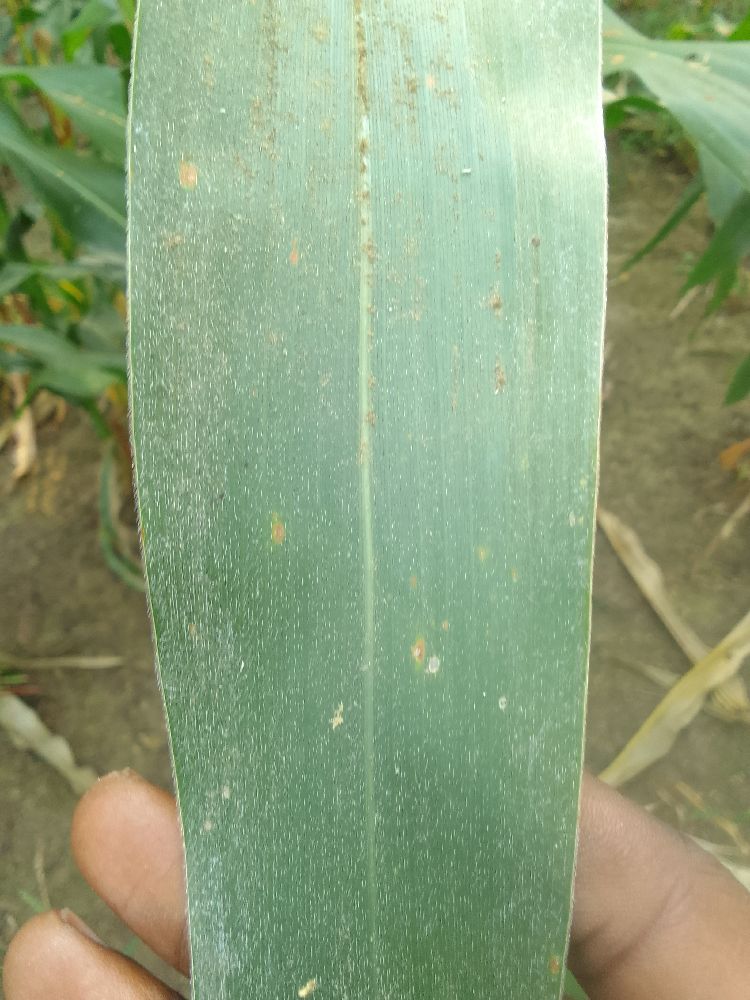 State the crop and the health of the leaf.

maize, healthy
